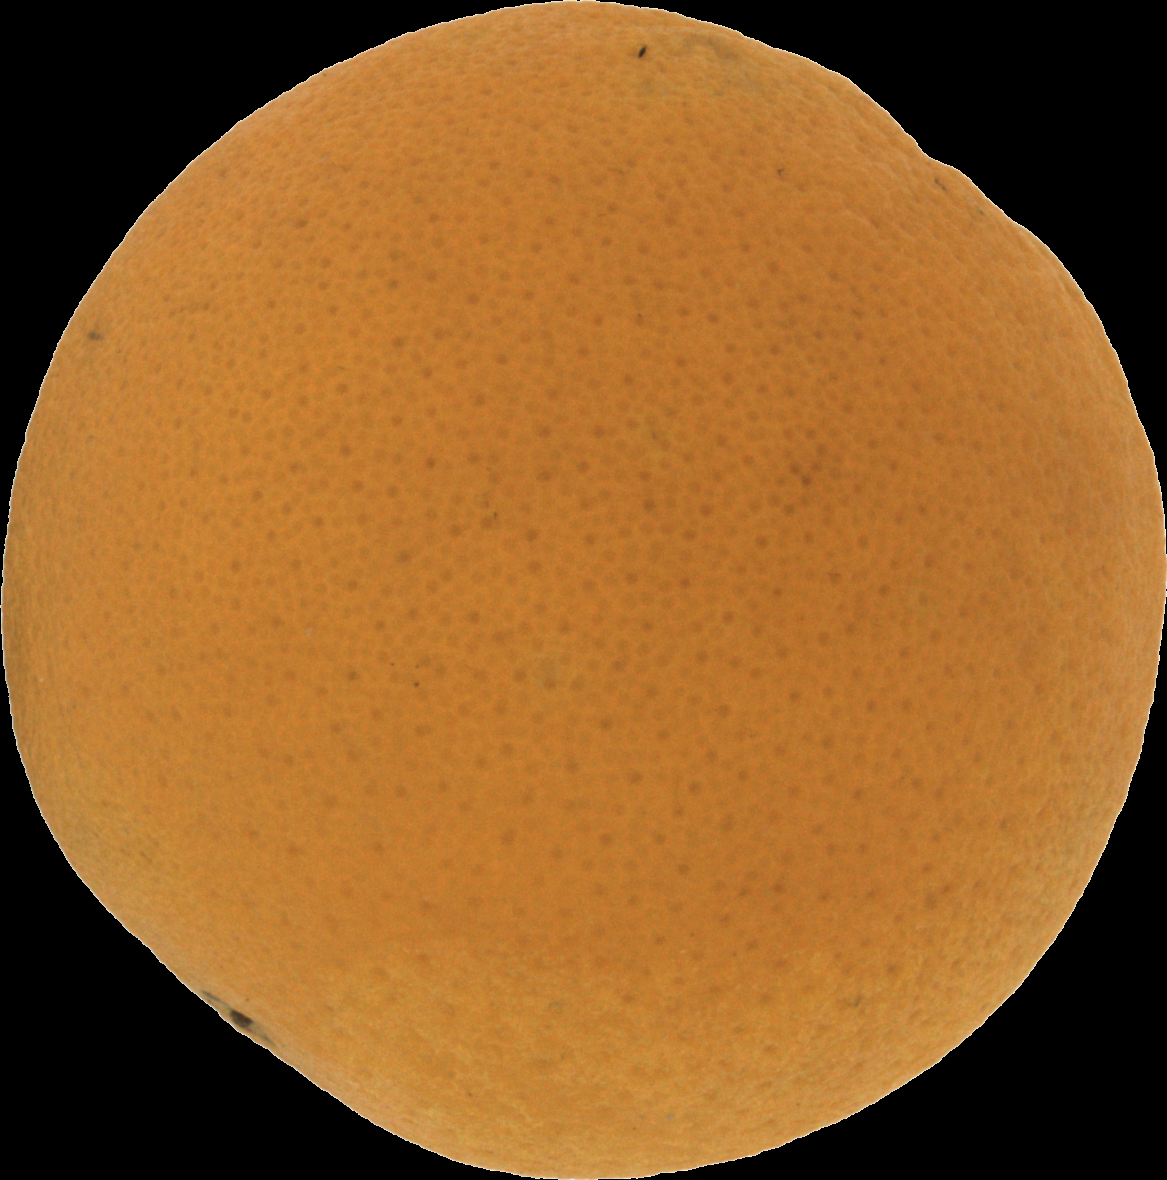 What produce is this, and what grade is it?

orange, good
